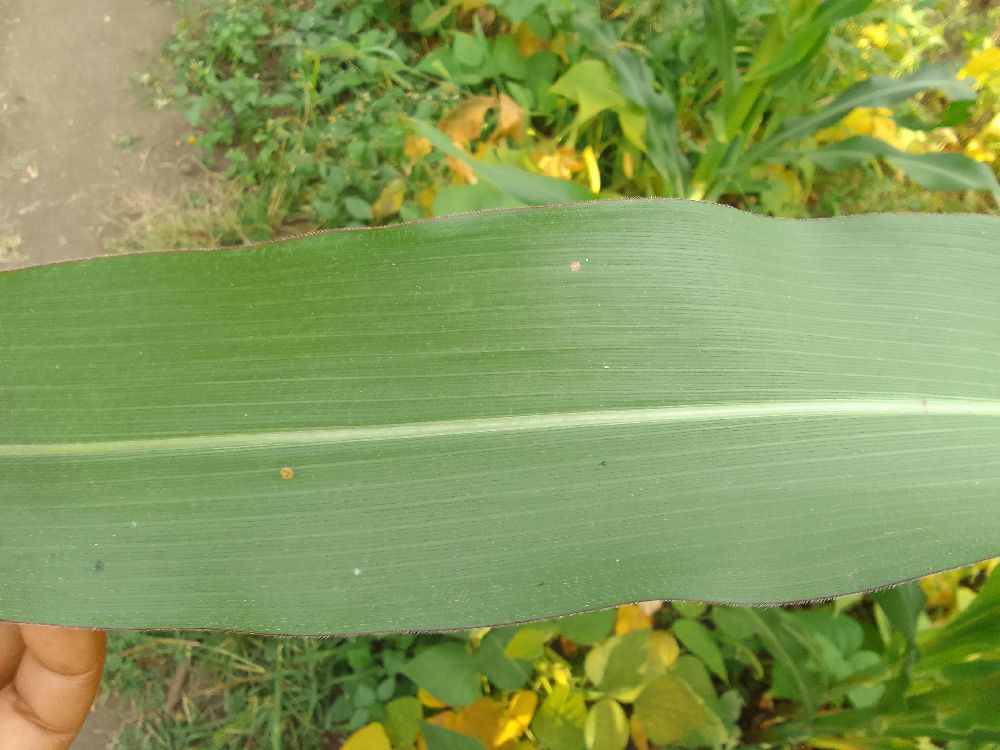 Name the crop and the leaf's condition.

maize, healthy
